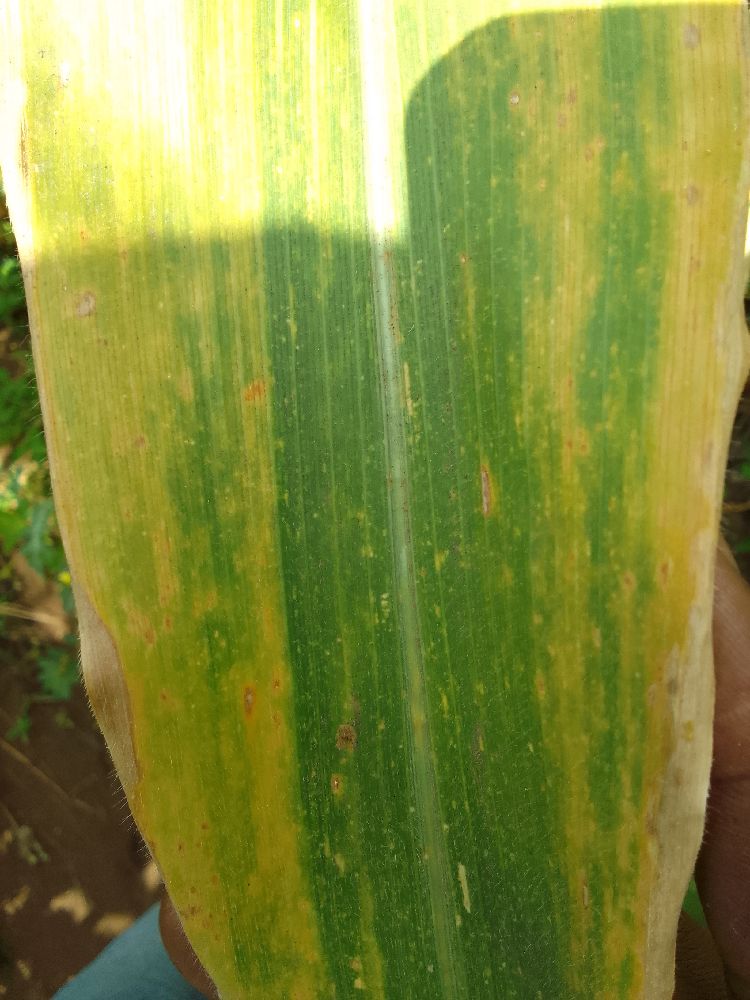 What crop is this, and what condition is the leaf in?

maize, maize lethal necrosis
